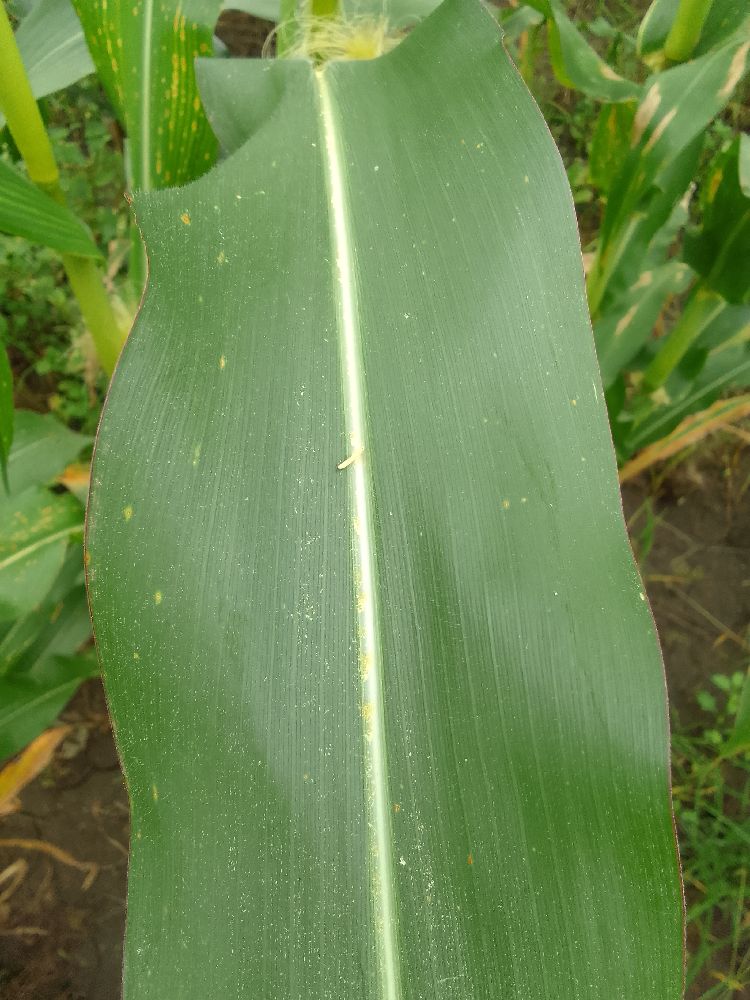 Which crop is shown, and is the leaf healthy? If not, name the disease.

maize, healthy
